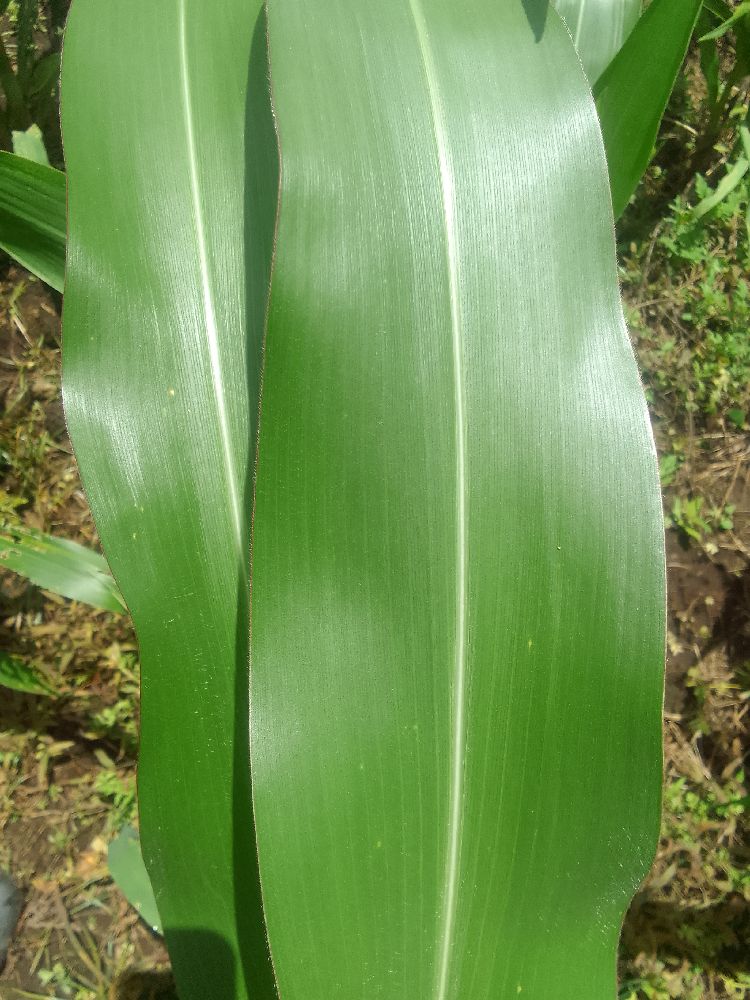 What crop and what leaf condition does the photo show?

maize, healthy
